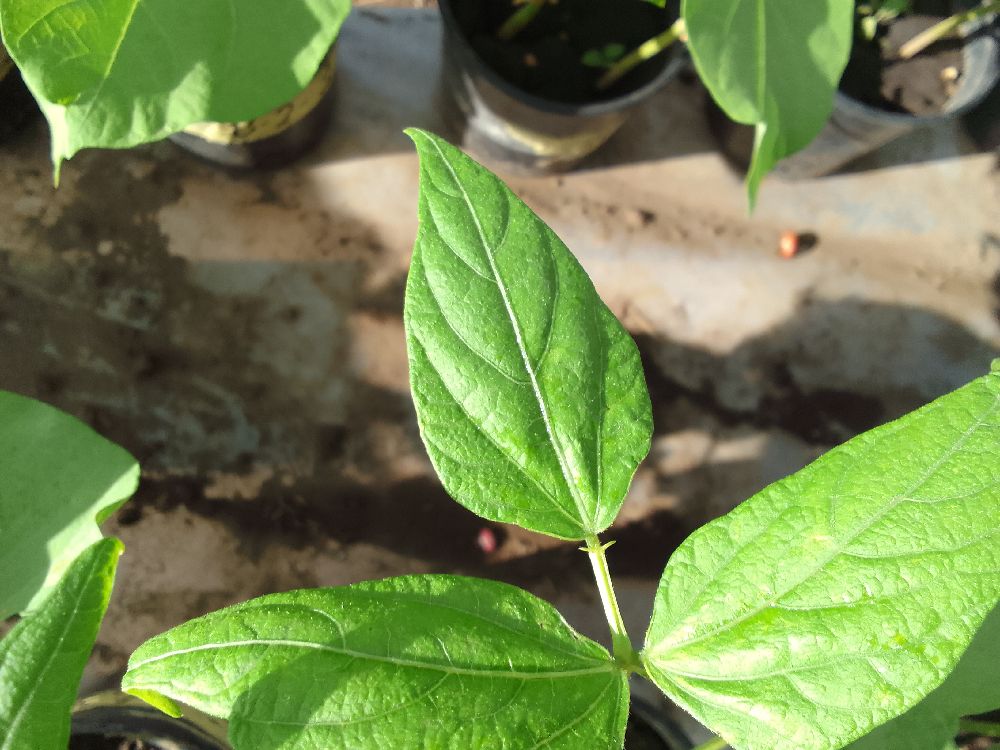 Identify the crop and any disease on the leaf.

common bean, healthy
